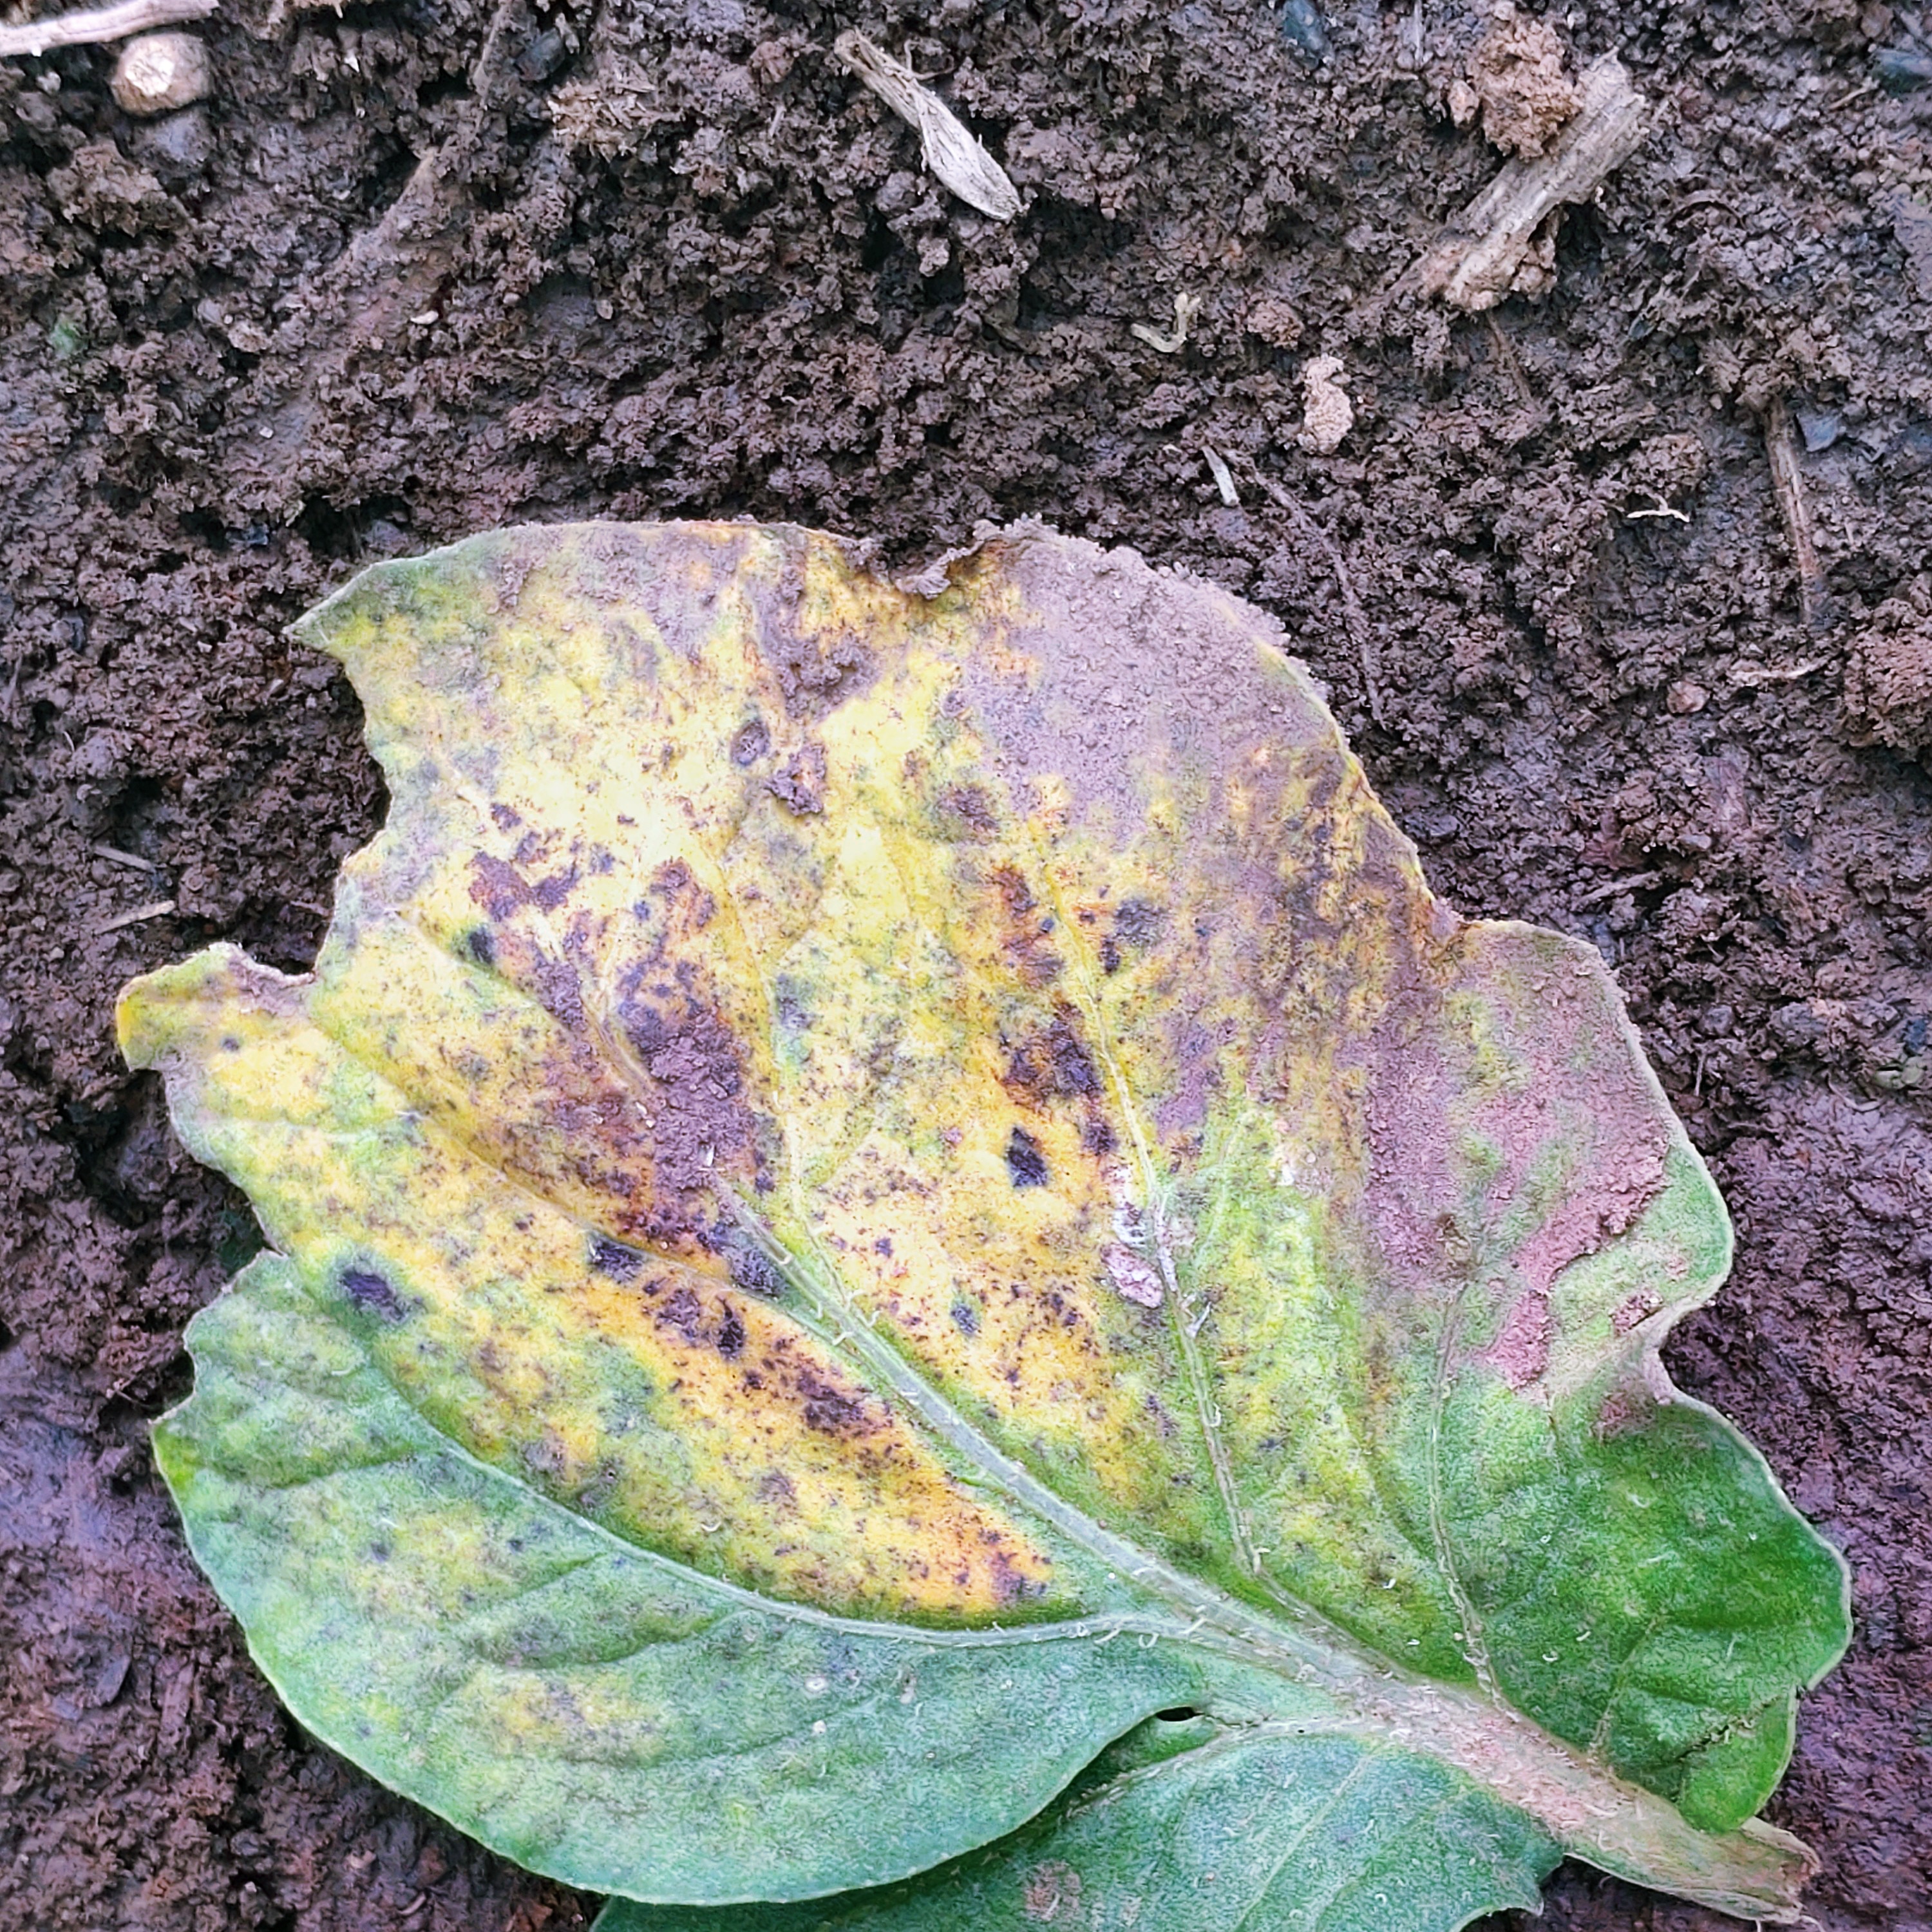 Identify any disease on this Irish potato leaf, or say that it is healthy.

late blight
